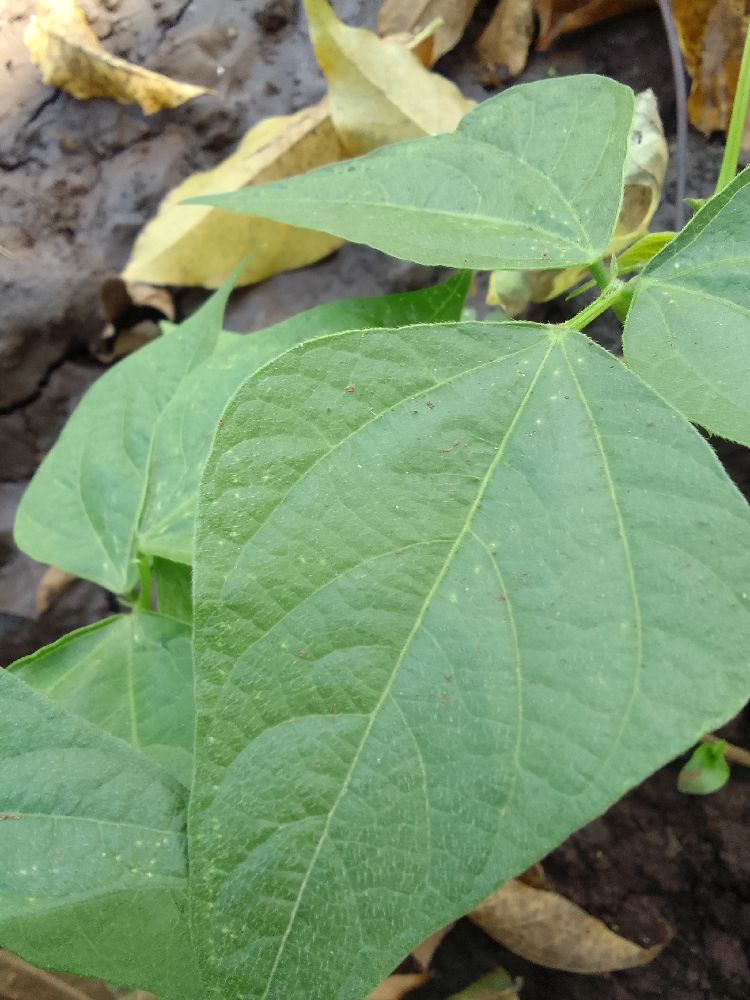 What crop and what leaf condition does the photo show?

common bean, healthy
